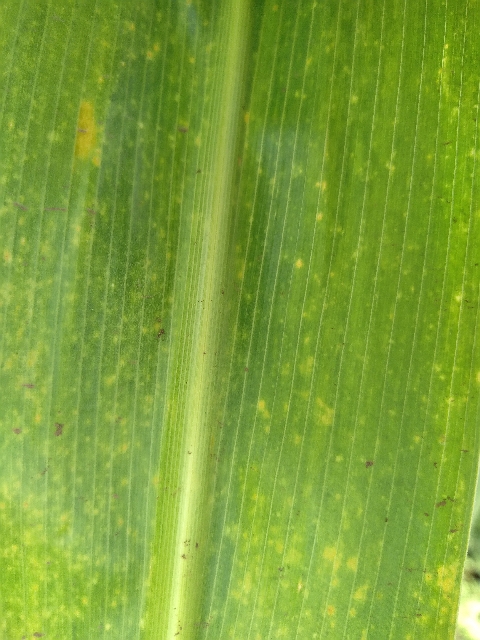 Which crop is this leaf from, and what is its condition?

maize, maize lethal necrosis
